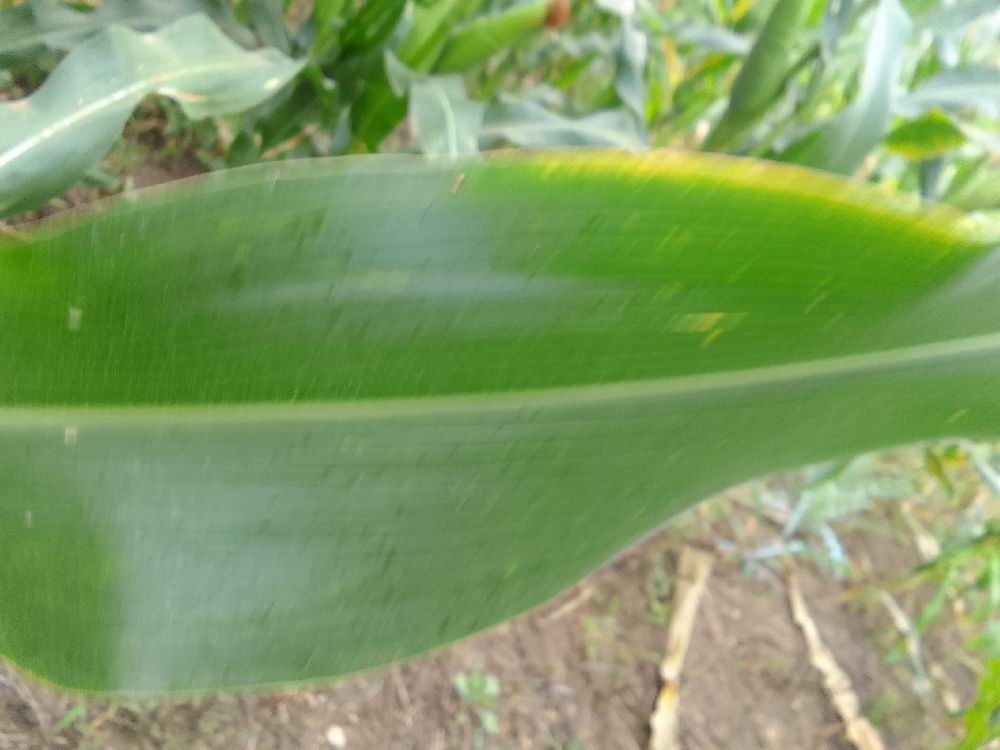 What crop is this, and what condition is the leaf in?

maize, healthy
